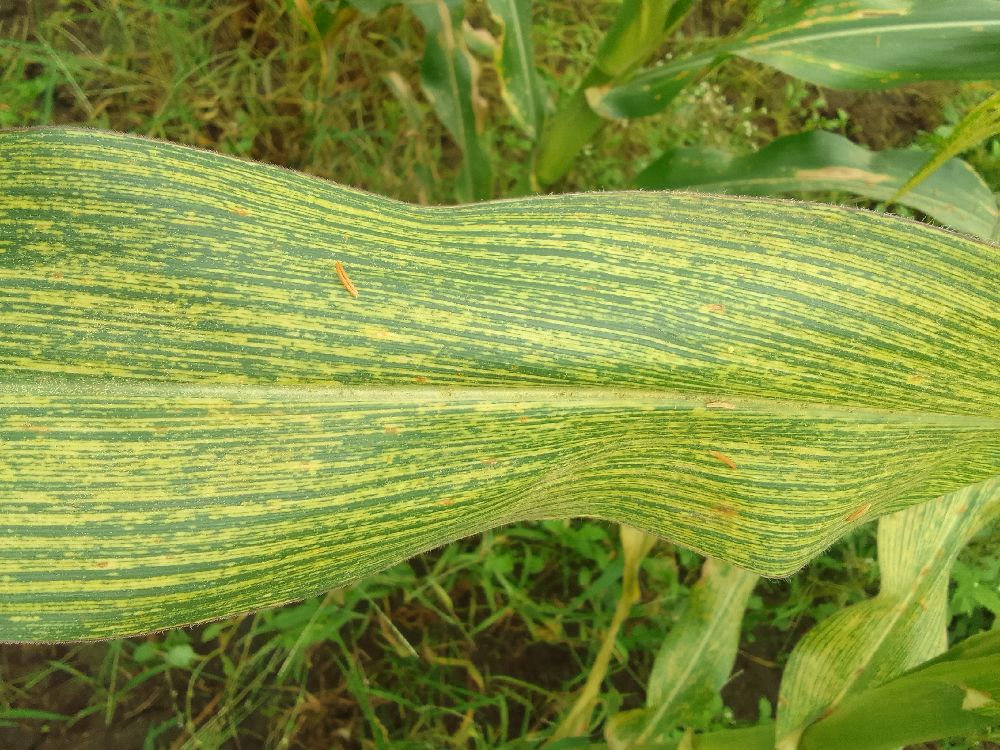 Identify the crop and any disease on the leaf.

maize, maize streak virus
